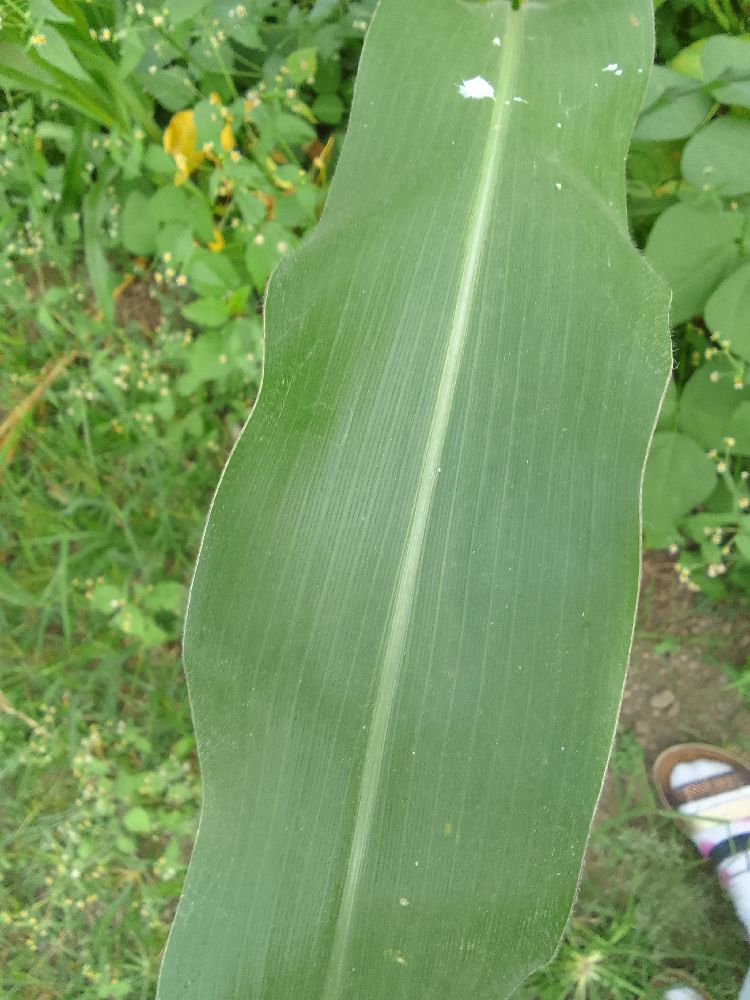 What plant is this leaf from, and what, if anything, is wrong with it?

maize, healthy
